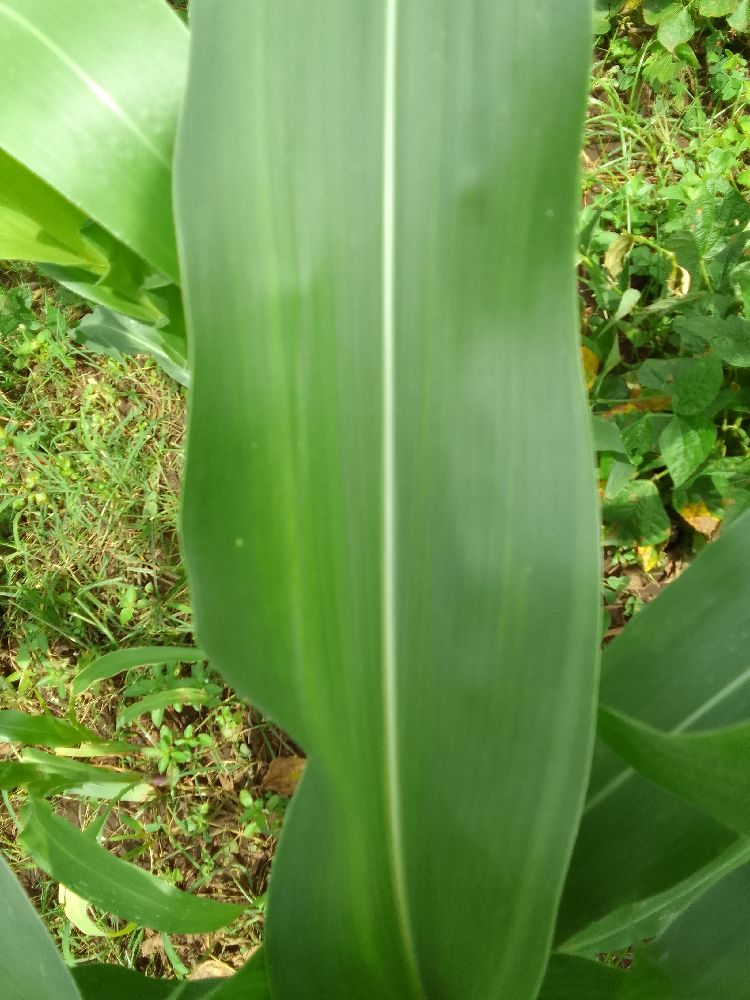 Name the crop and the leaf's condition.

maize, healthy
